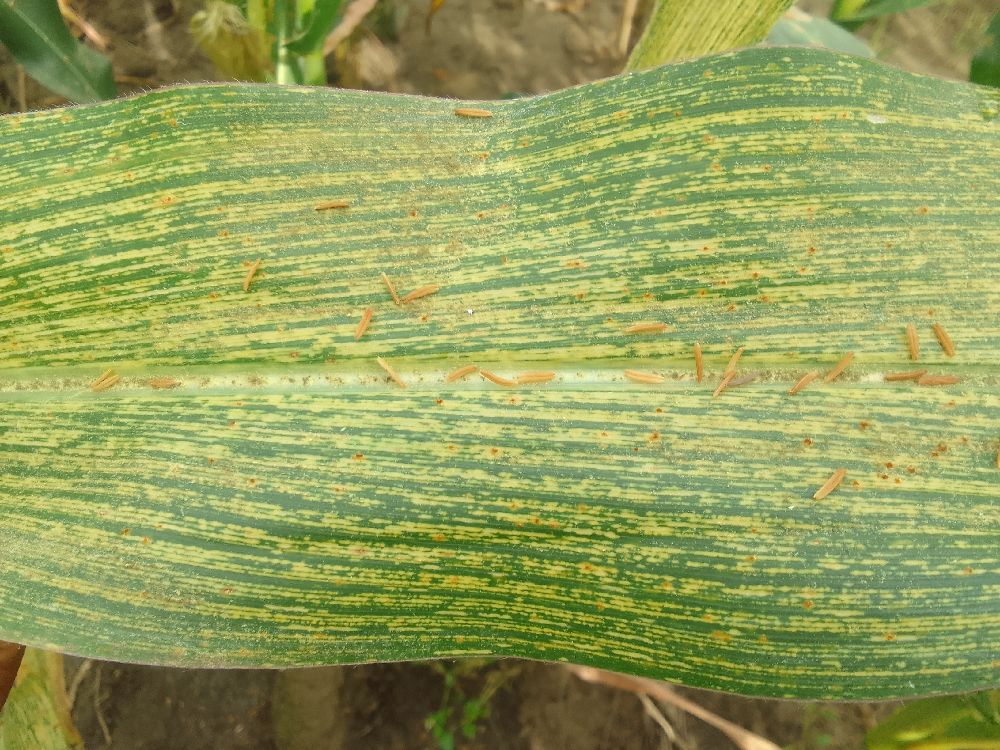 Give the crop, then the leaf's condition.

maize, maize streak virus
